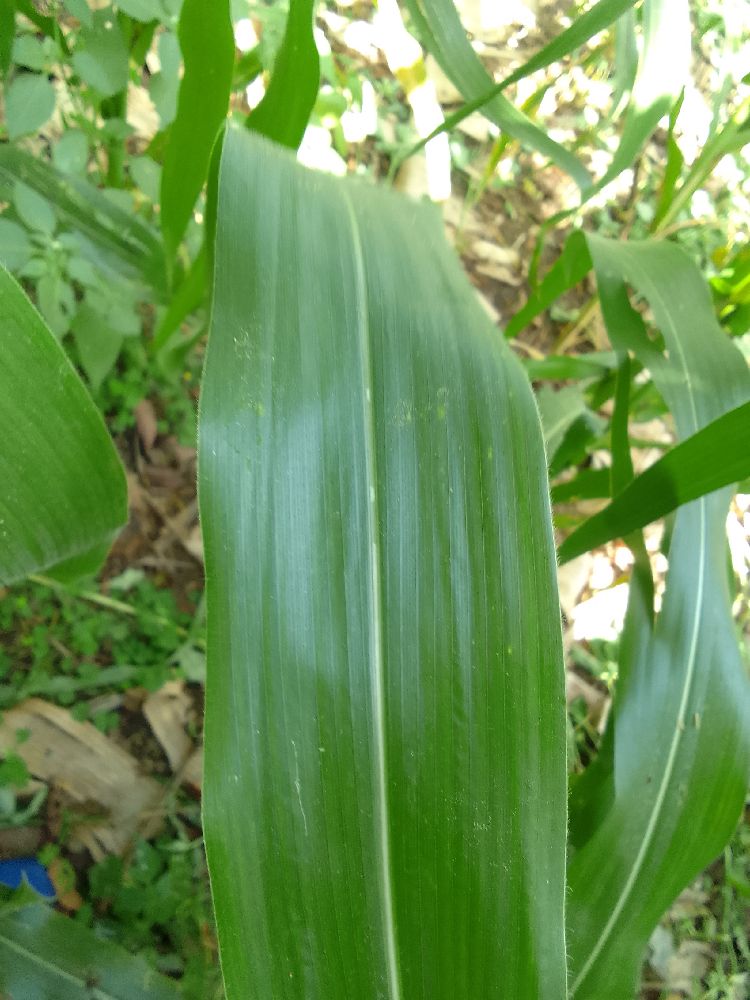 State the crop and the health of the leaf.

maize, healthy
